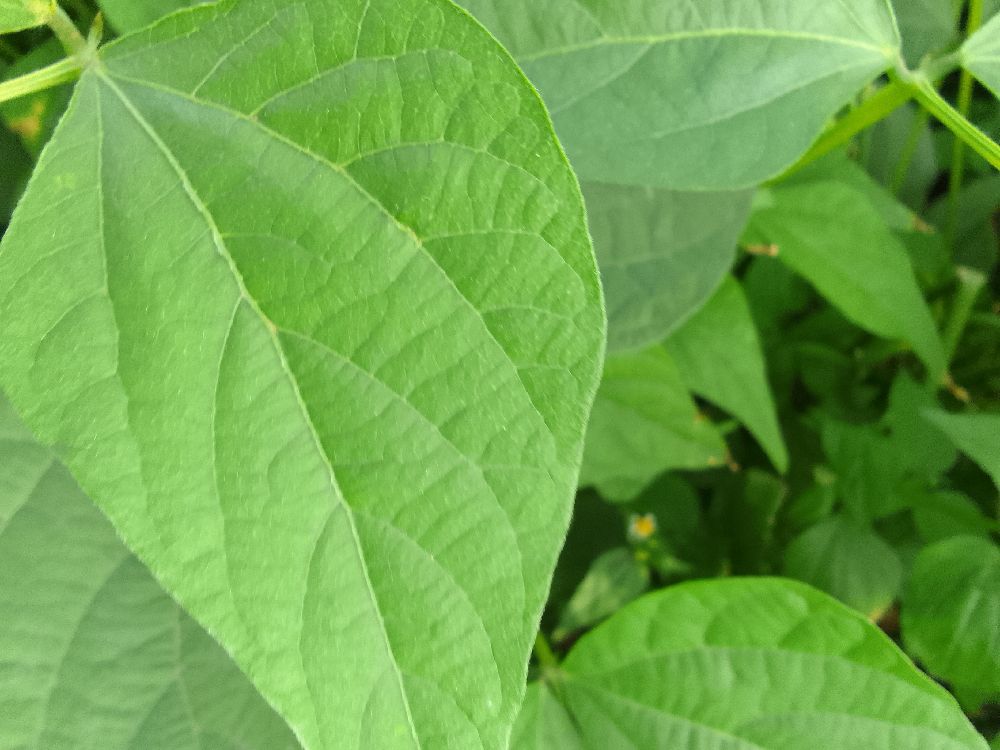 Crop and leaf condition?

common bean, healthy
